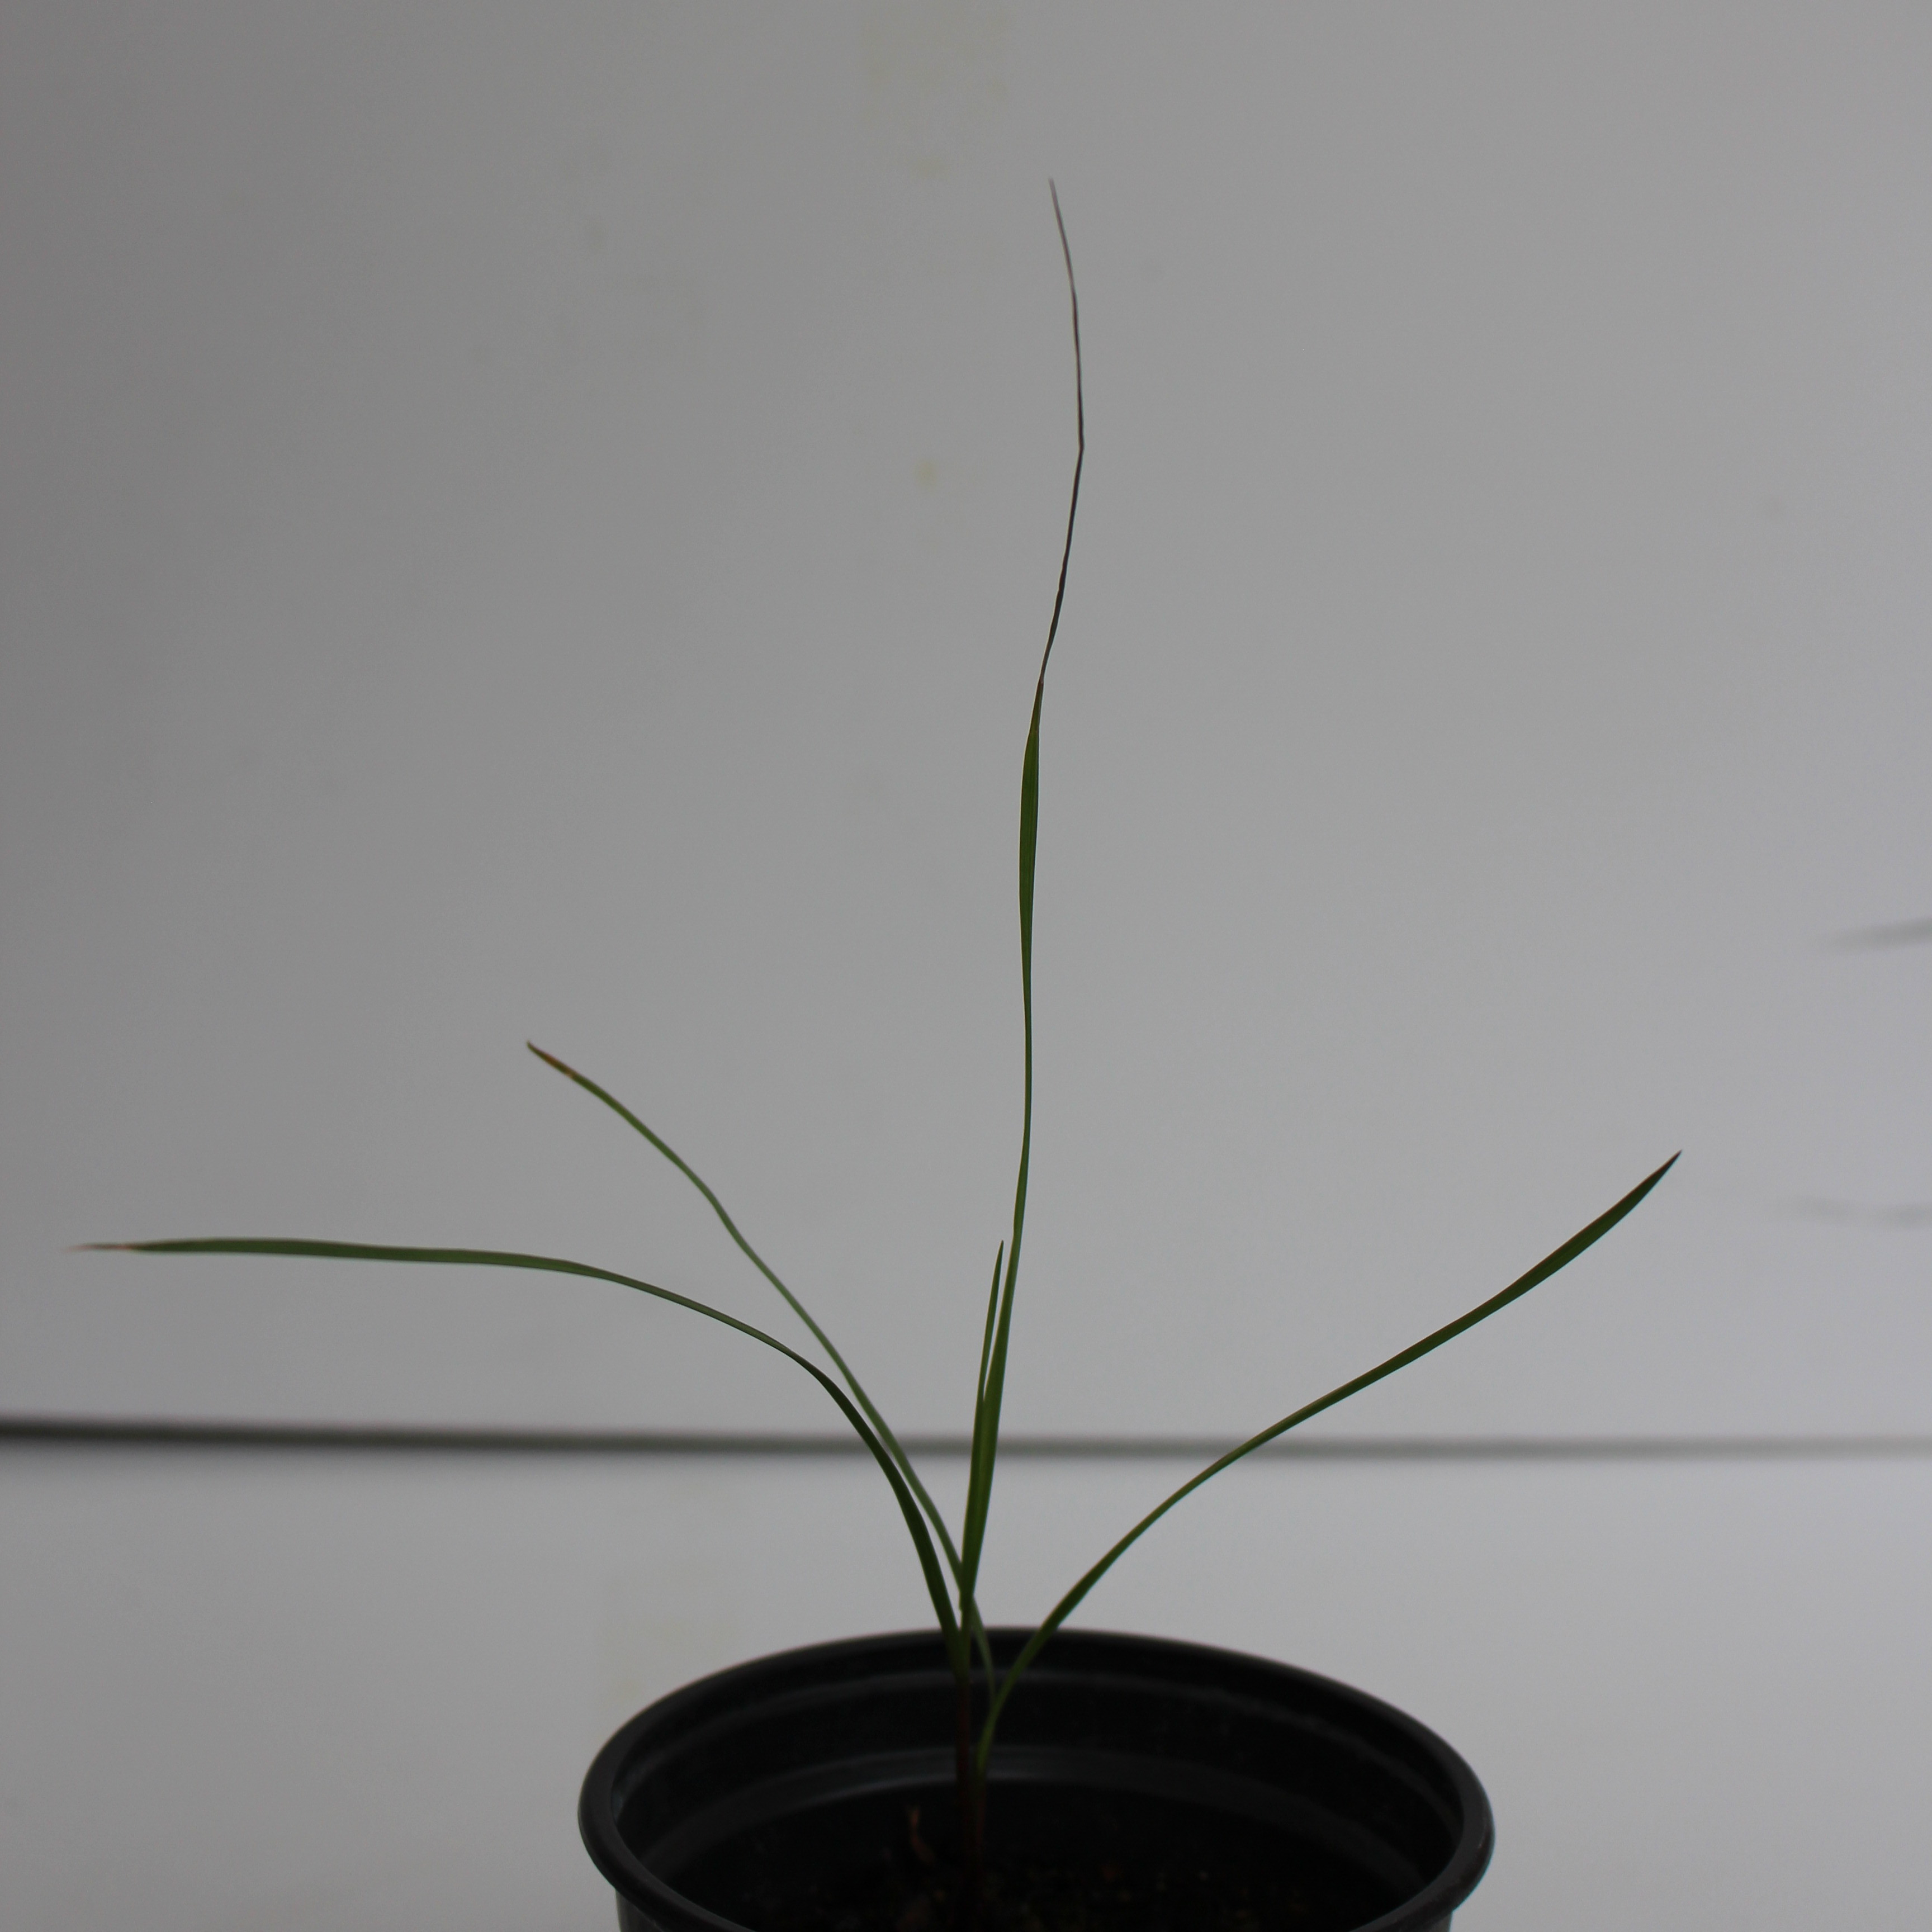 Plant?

Lolium multiflorum
